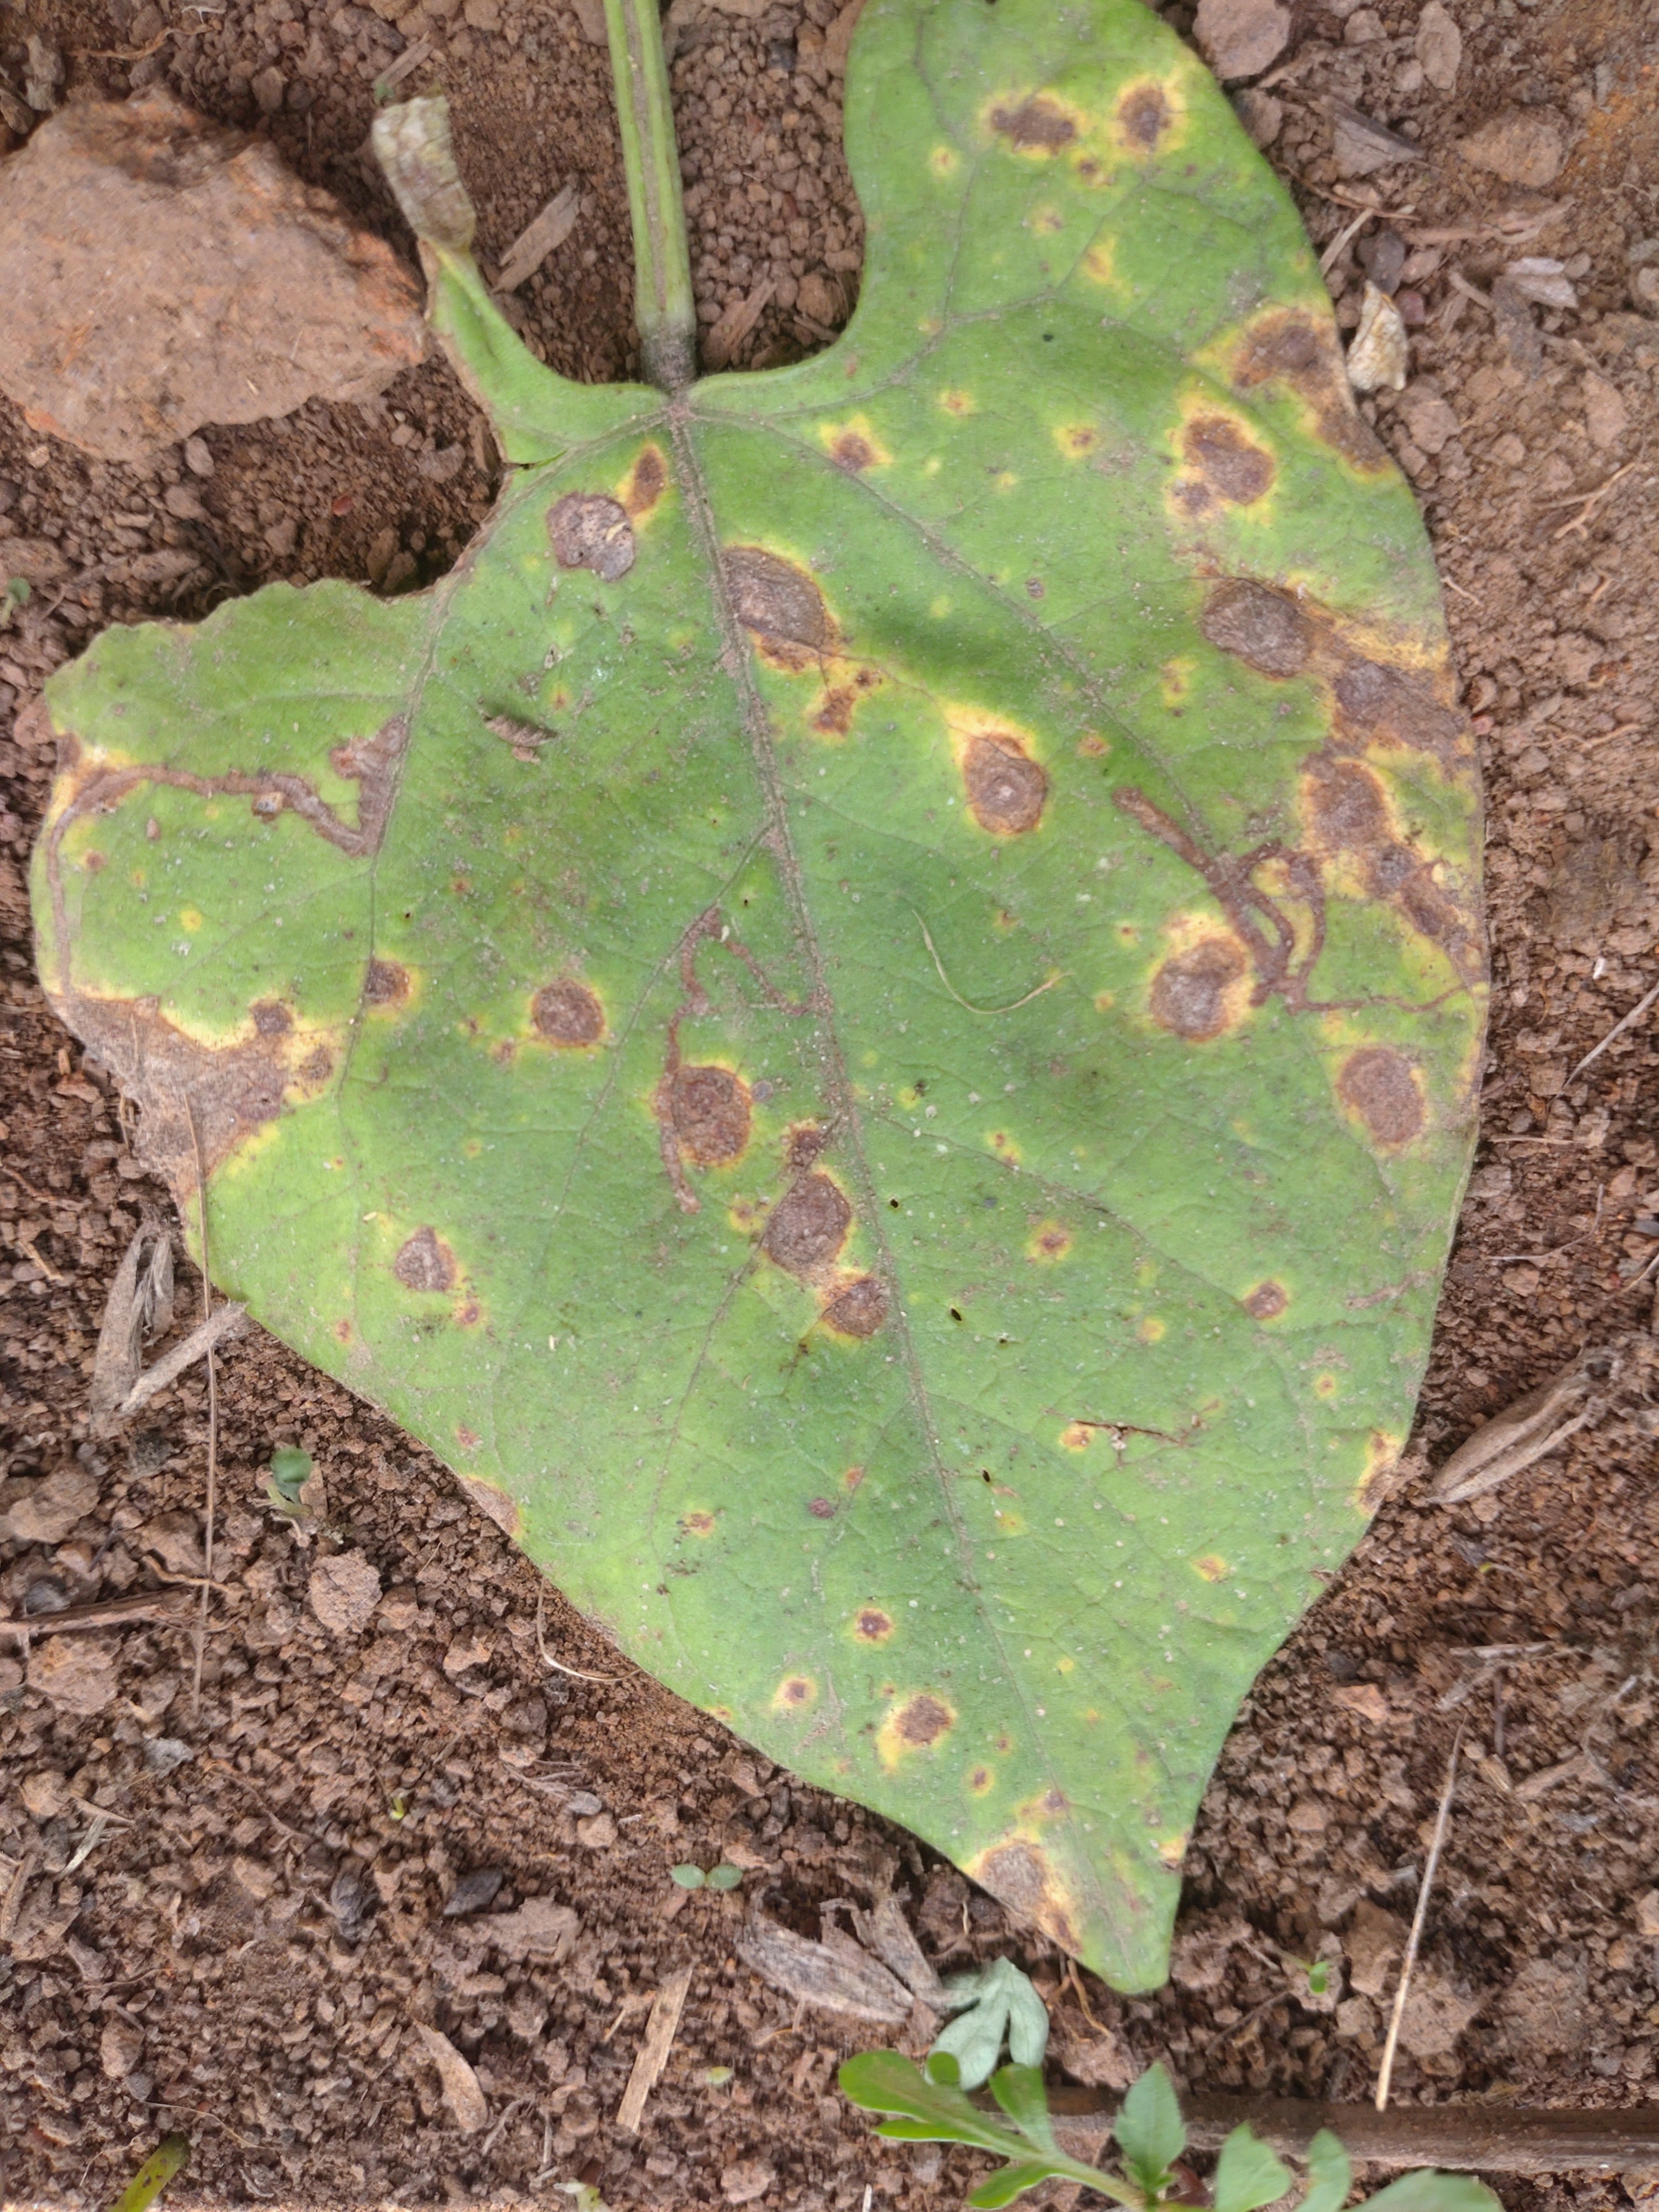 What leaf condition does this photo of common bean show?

rust
